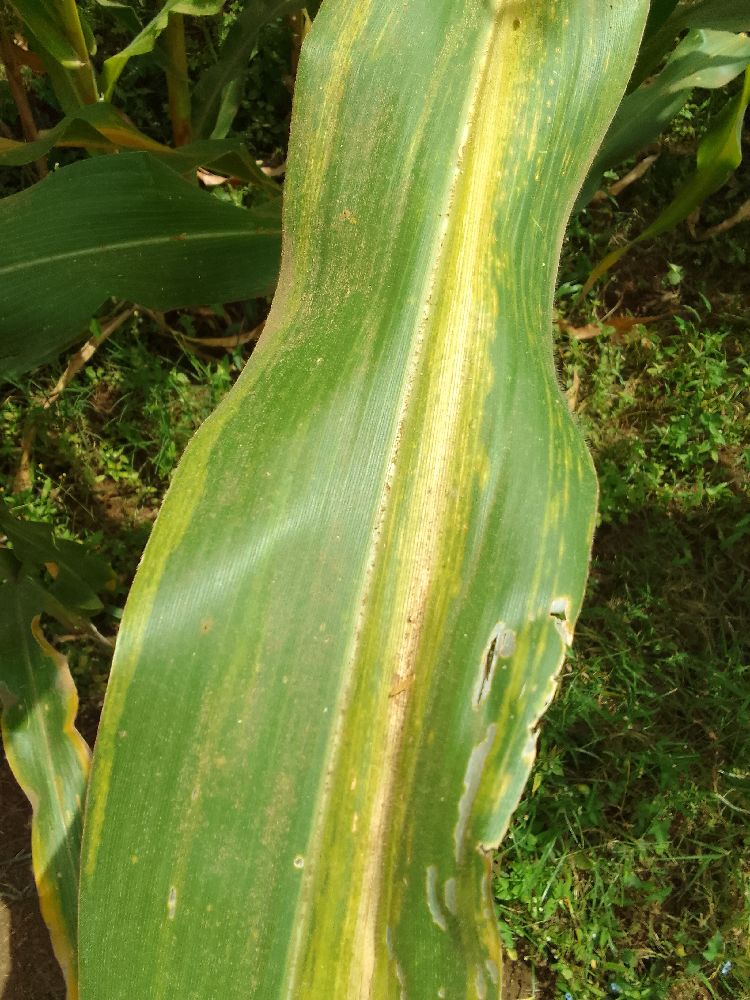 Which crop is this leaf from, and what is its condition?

maize, maize lethal necrosis
